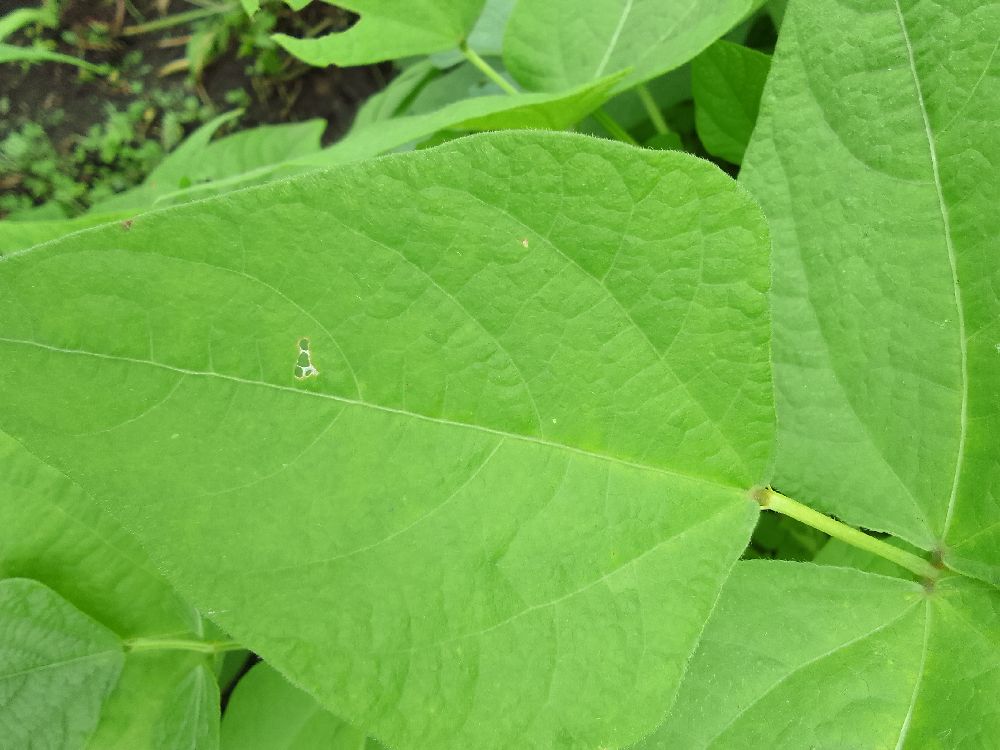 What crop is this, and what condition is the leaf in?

common bean, healthy
